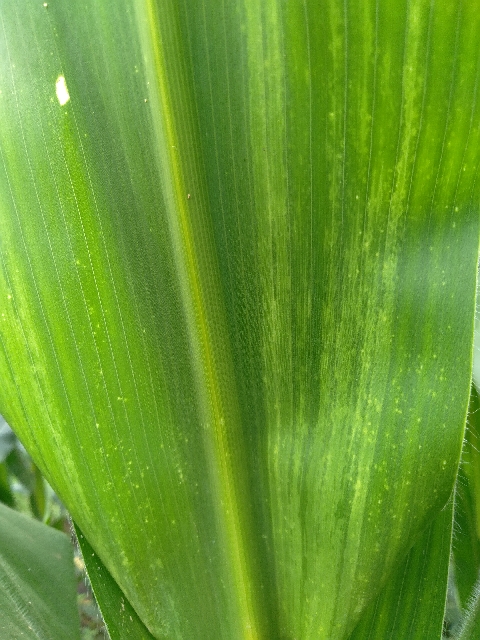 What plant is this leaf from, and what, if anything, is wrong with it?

maize, maize lethal necrosis
